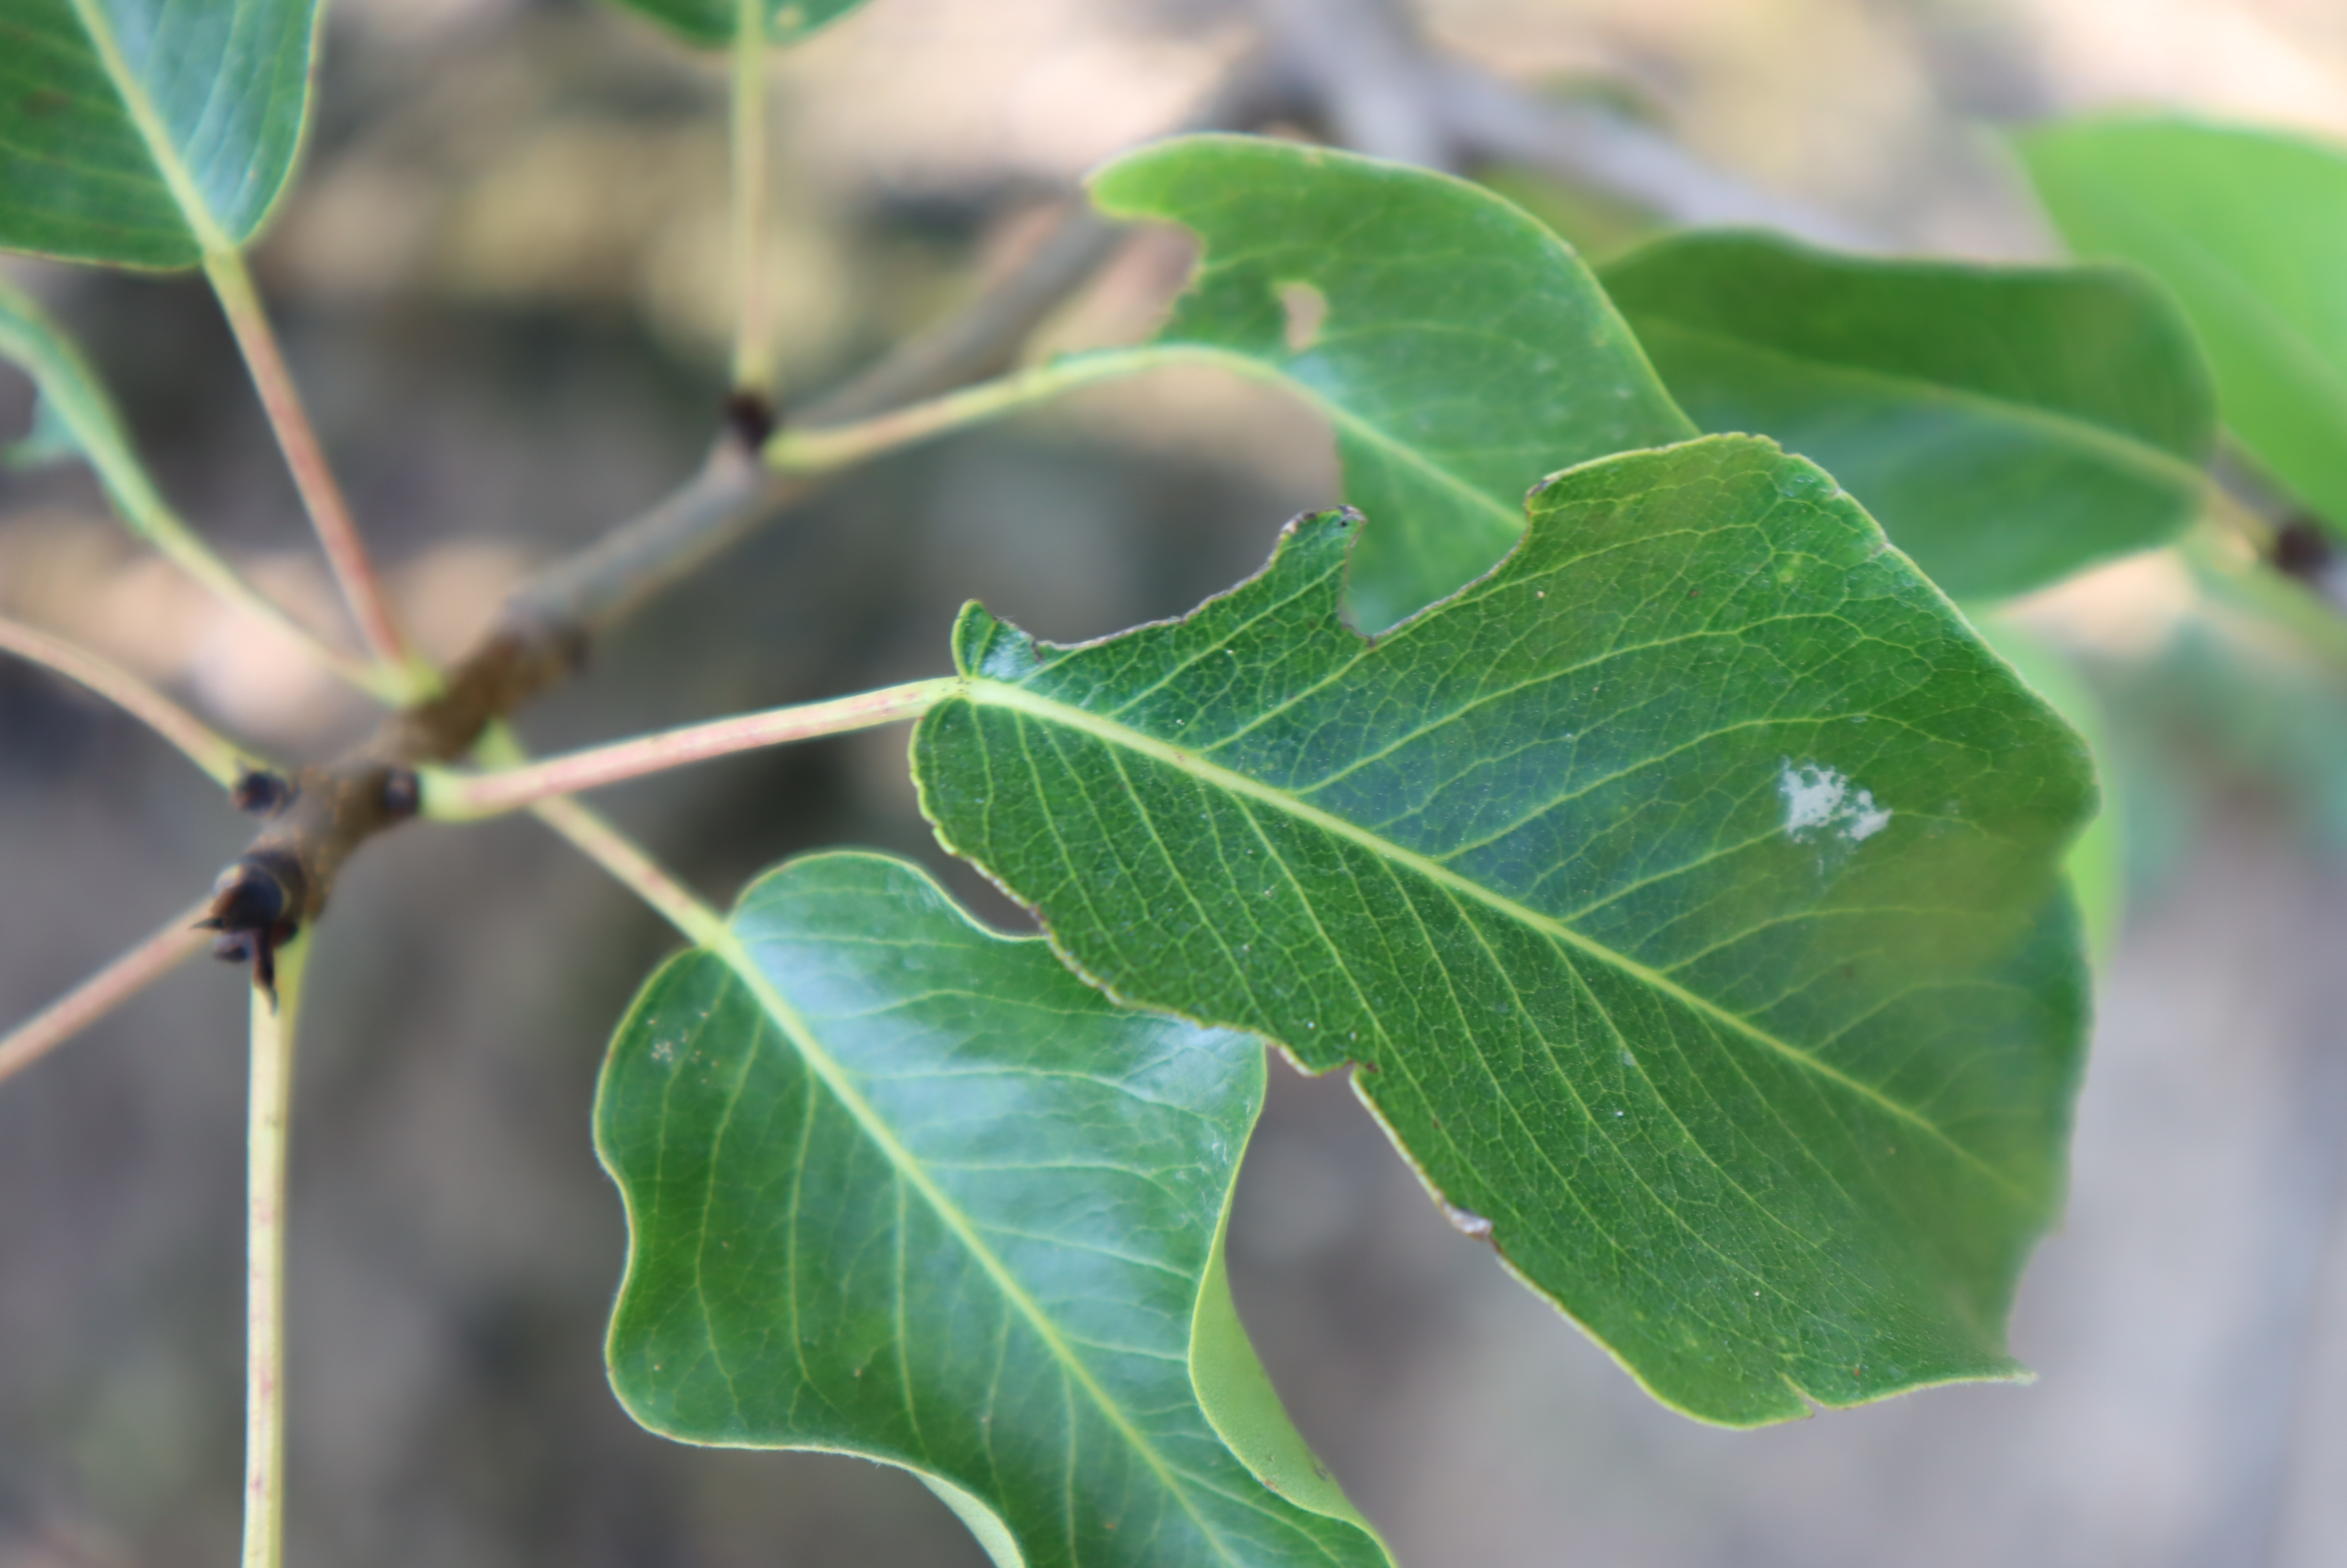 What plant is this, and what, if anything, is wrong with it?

pear, mechanical damage
